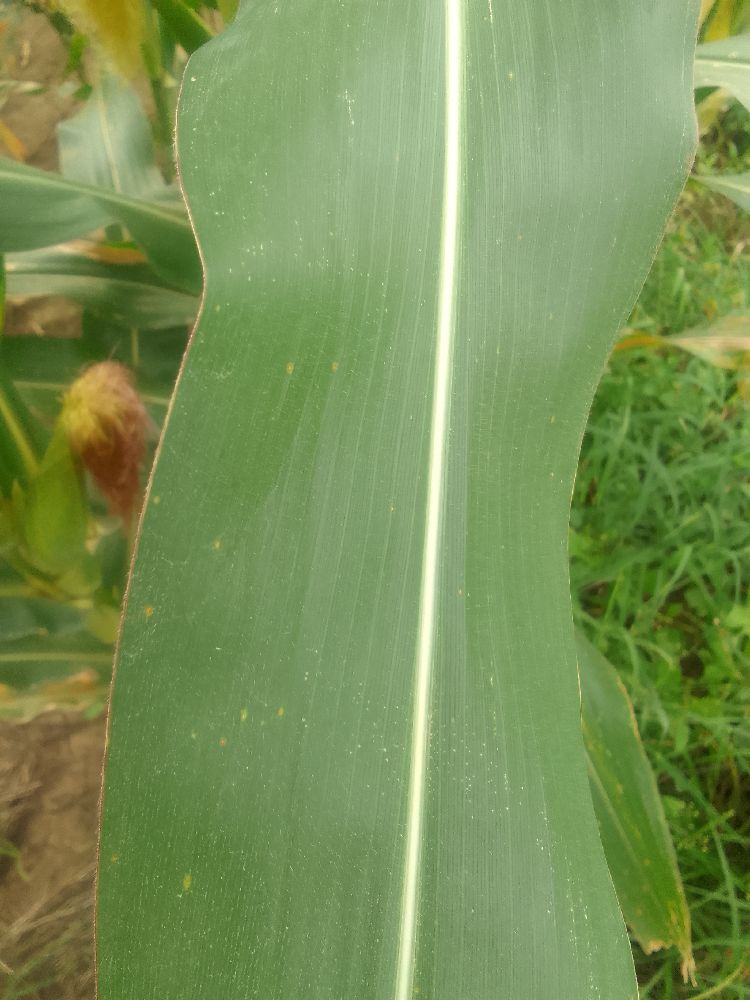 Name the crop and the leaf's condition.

maize, healthy
